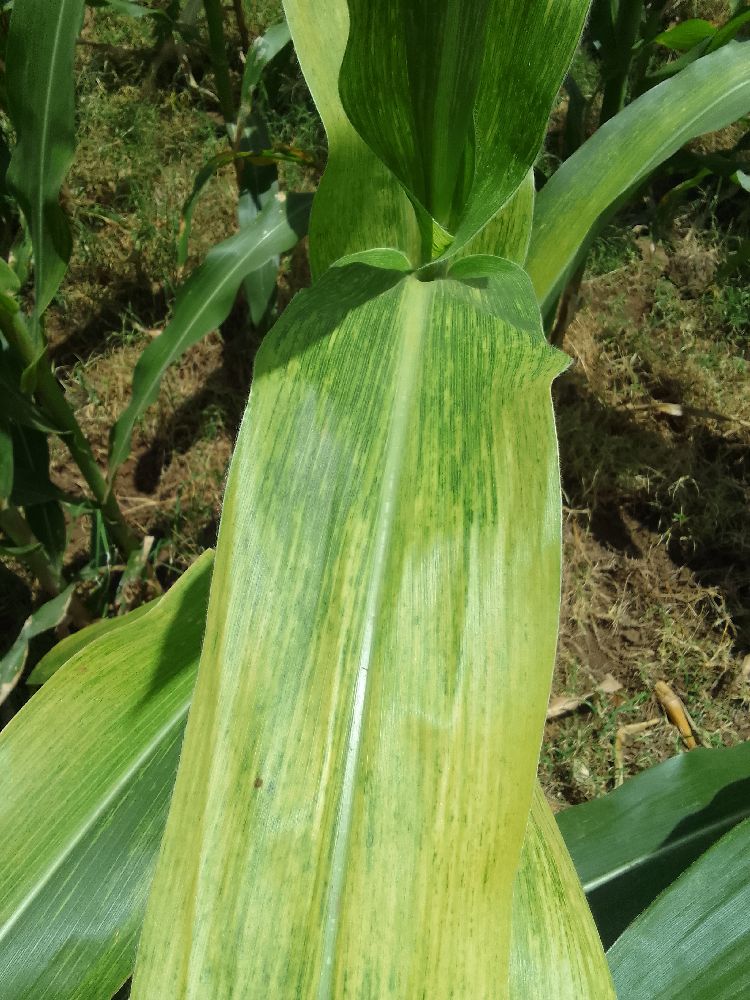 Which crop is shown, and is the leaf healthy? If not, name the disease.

maize, maize lethal necrosis
